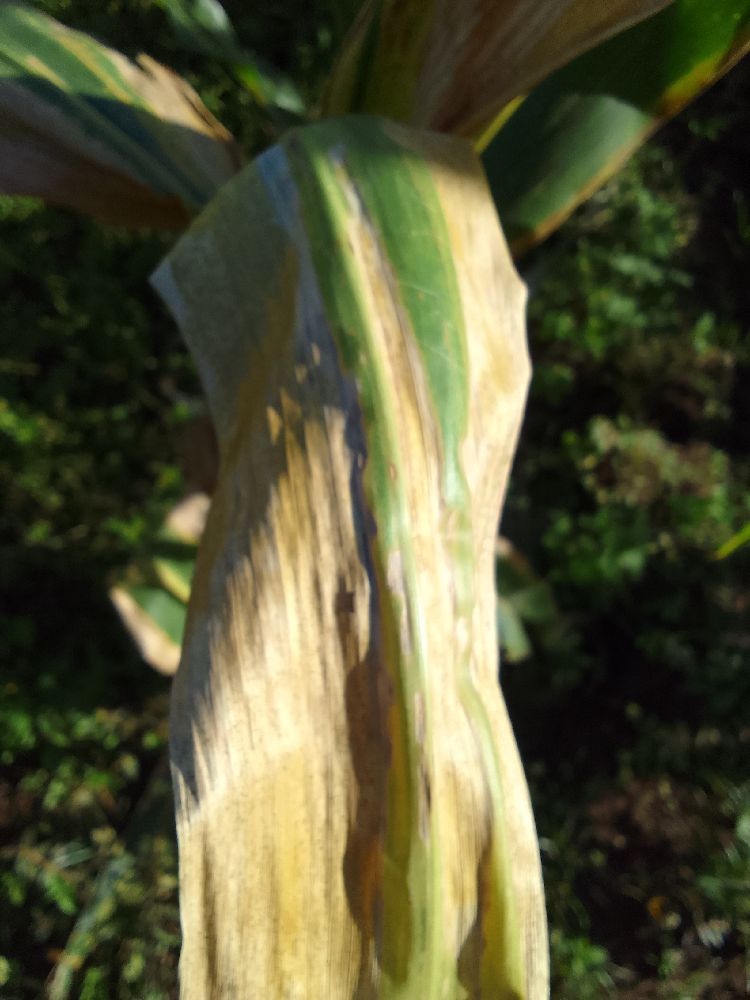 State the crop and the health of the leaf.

maize, maize lethal necrosis
